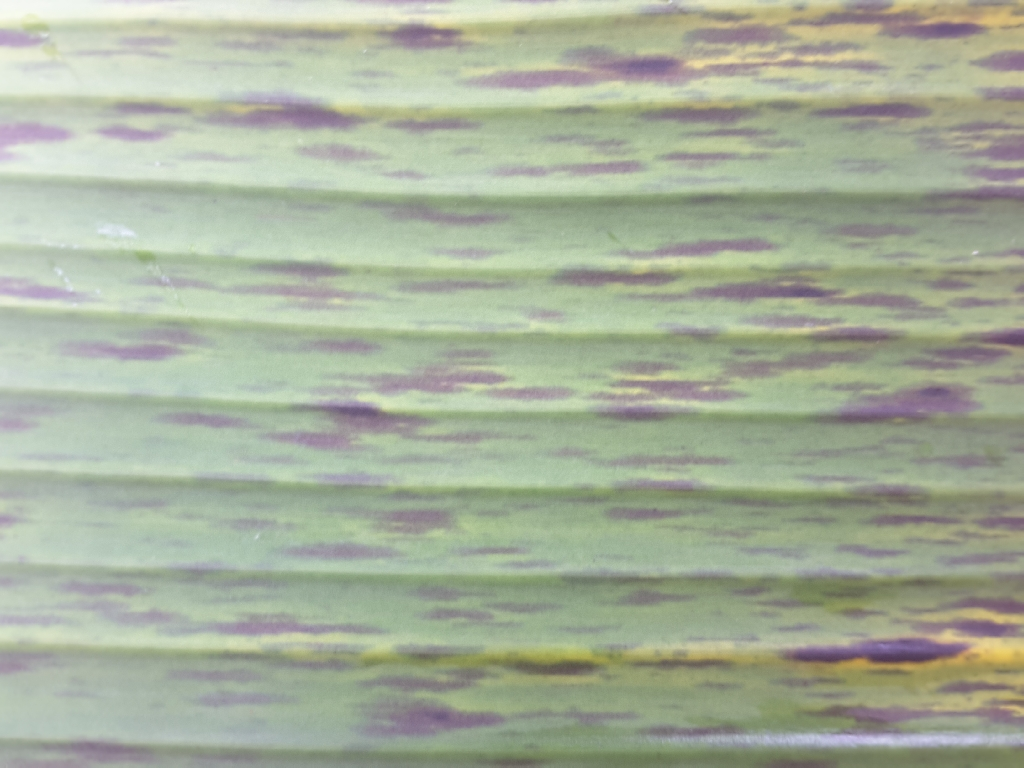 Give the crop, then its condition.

banana, black sigatoka
